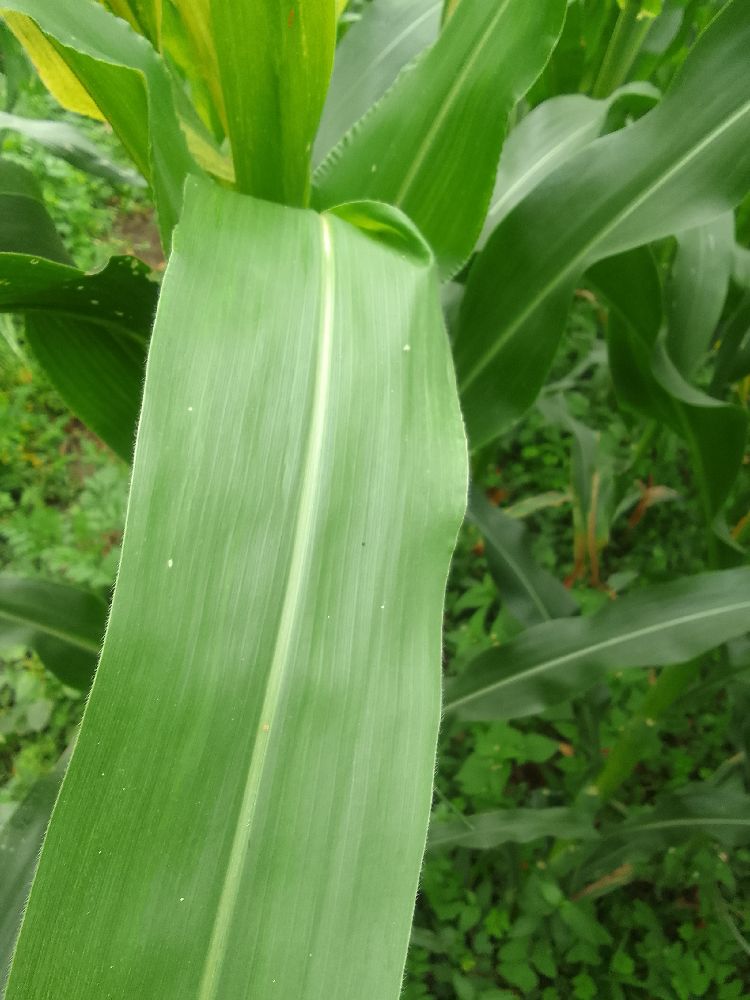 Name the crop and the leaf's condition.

maize, healthy
